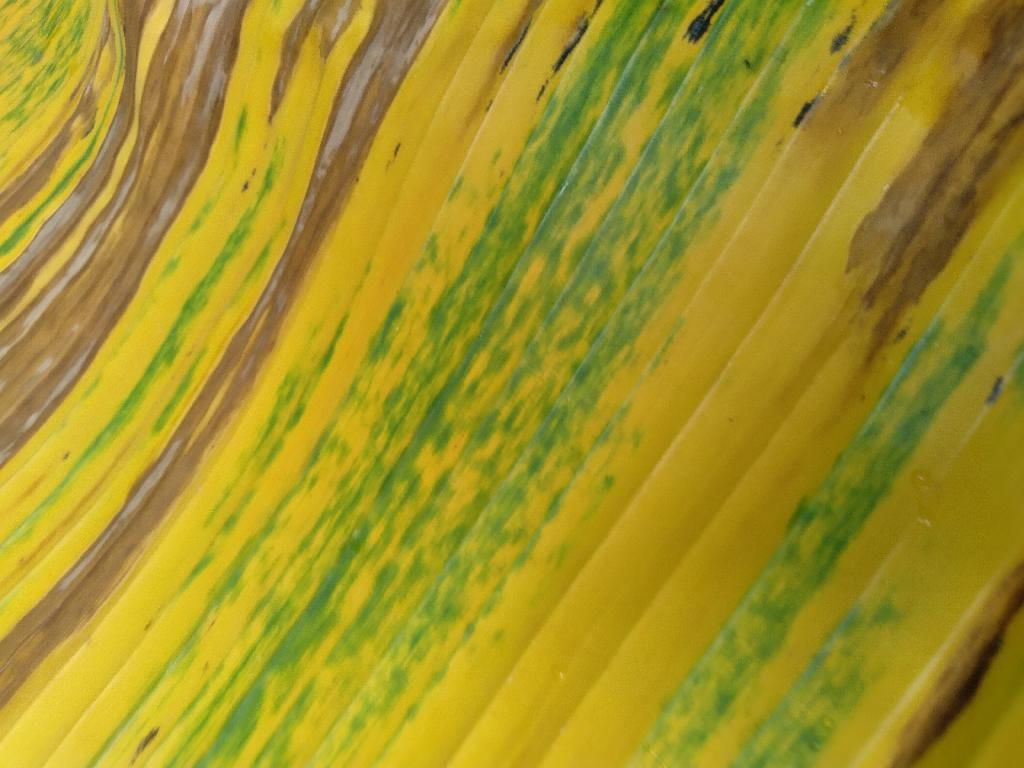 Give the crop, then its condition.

banana, fusarium wilt race 1
